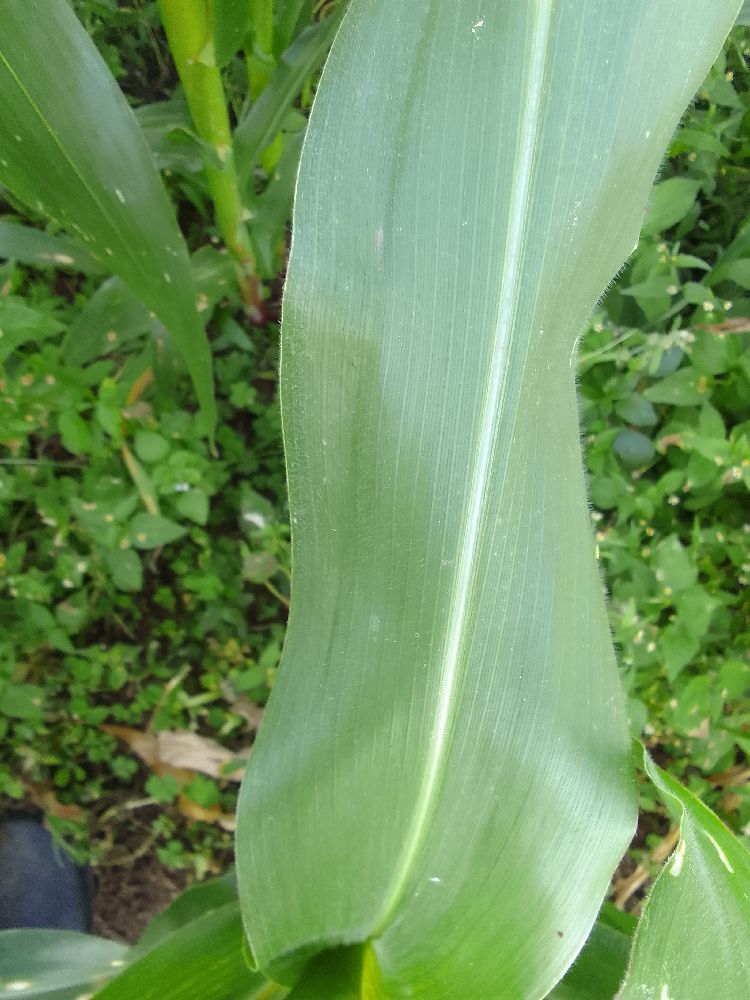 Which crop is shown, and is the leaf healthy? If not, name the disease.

maize, healthy
